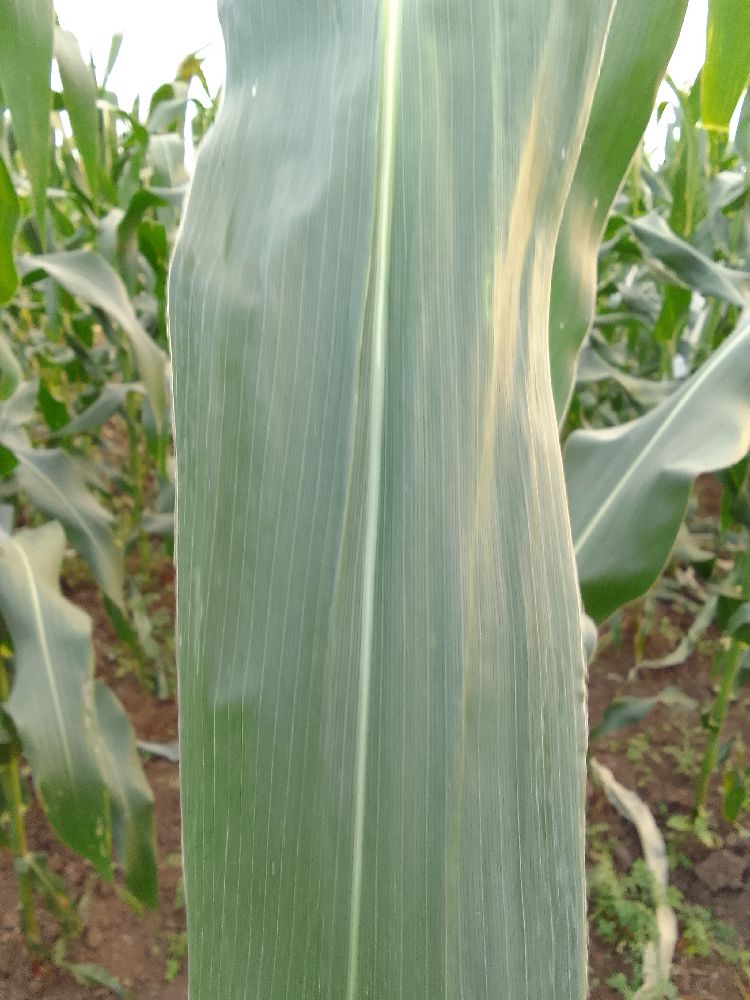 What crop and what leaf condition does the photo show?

maize, healthy
